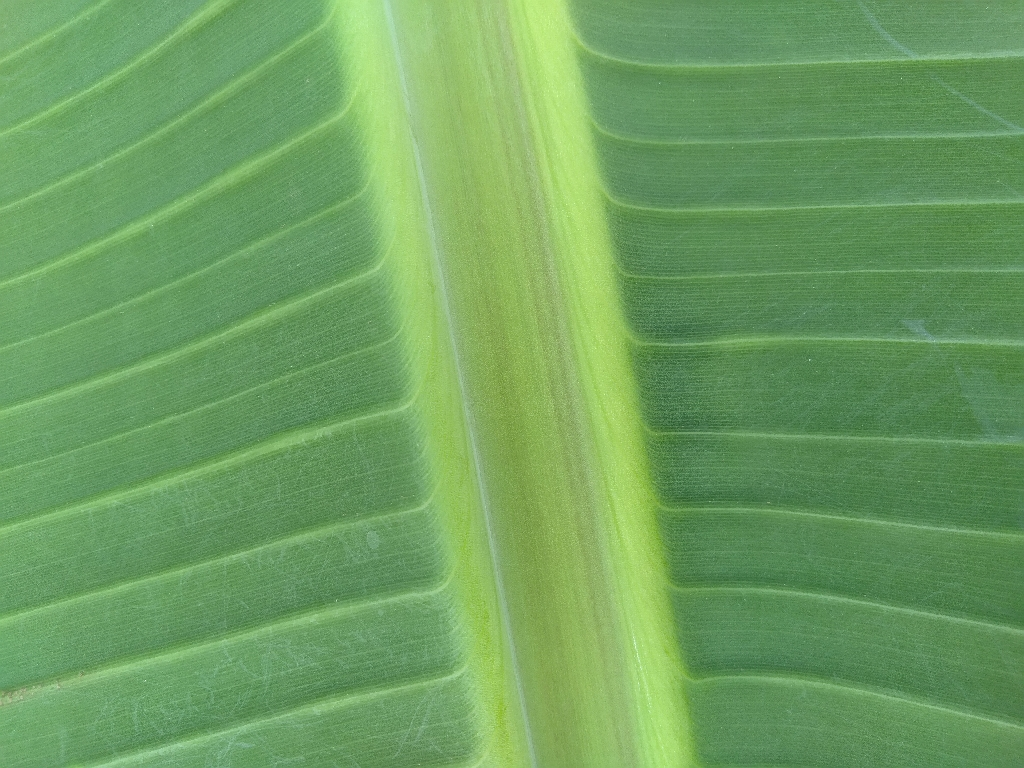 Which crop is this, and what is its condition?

banana, healthy
